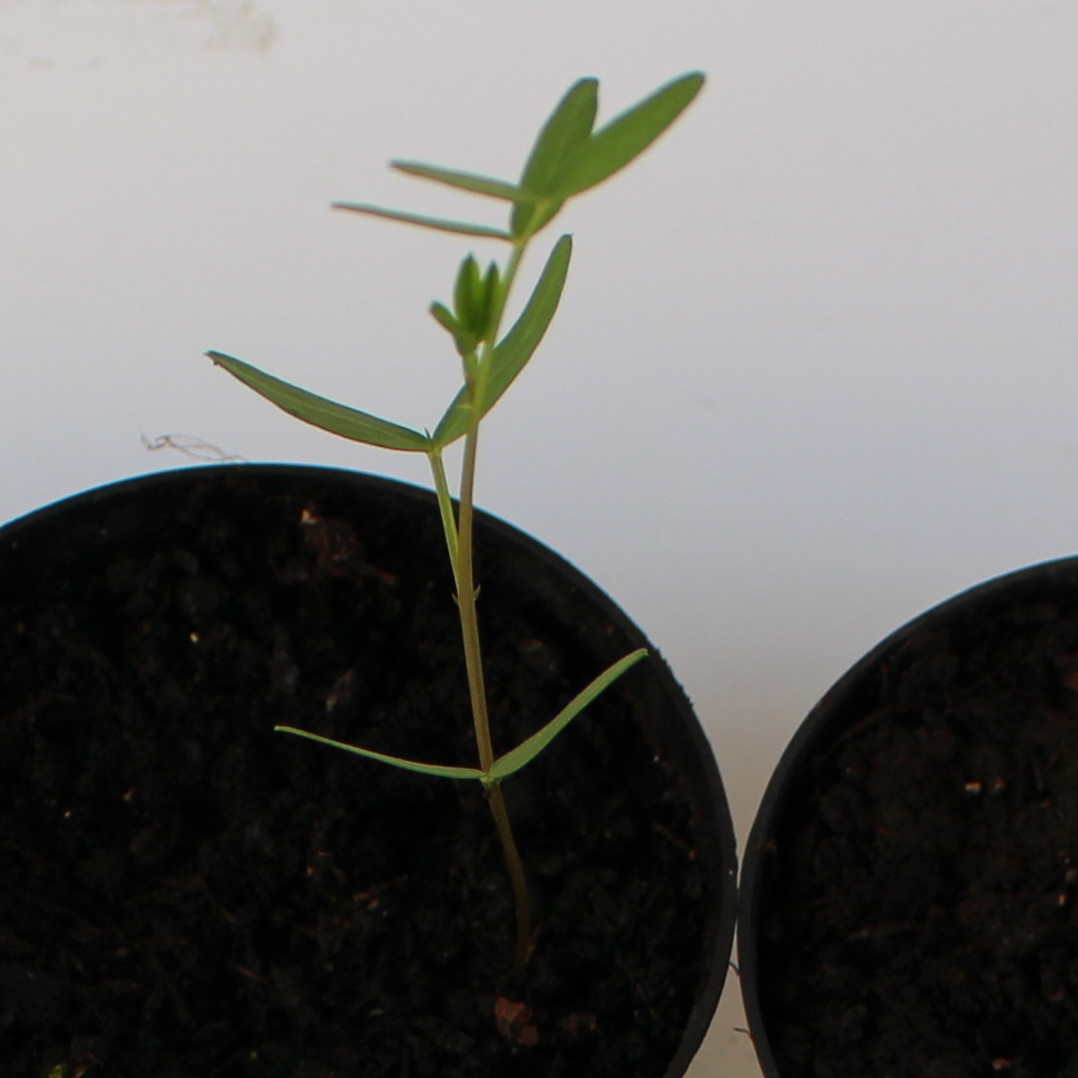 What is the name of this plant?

Vicia sativa
